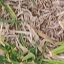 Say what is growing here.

grass
